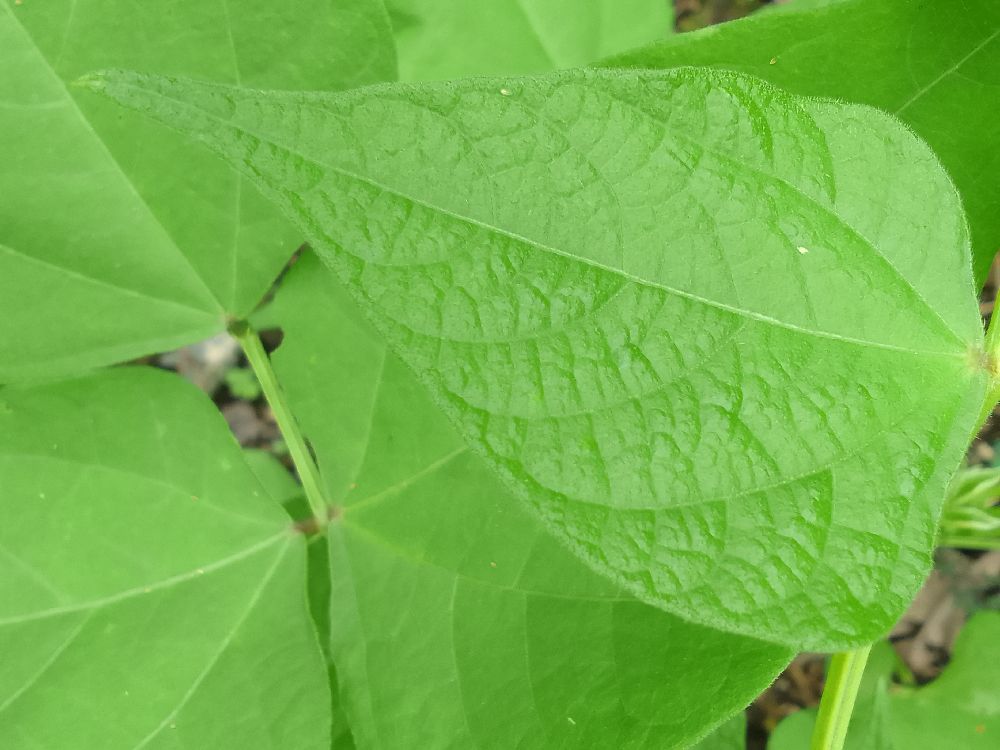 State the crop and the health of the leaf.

common bean, healthy
